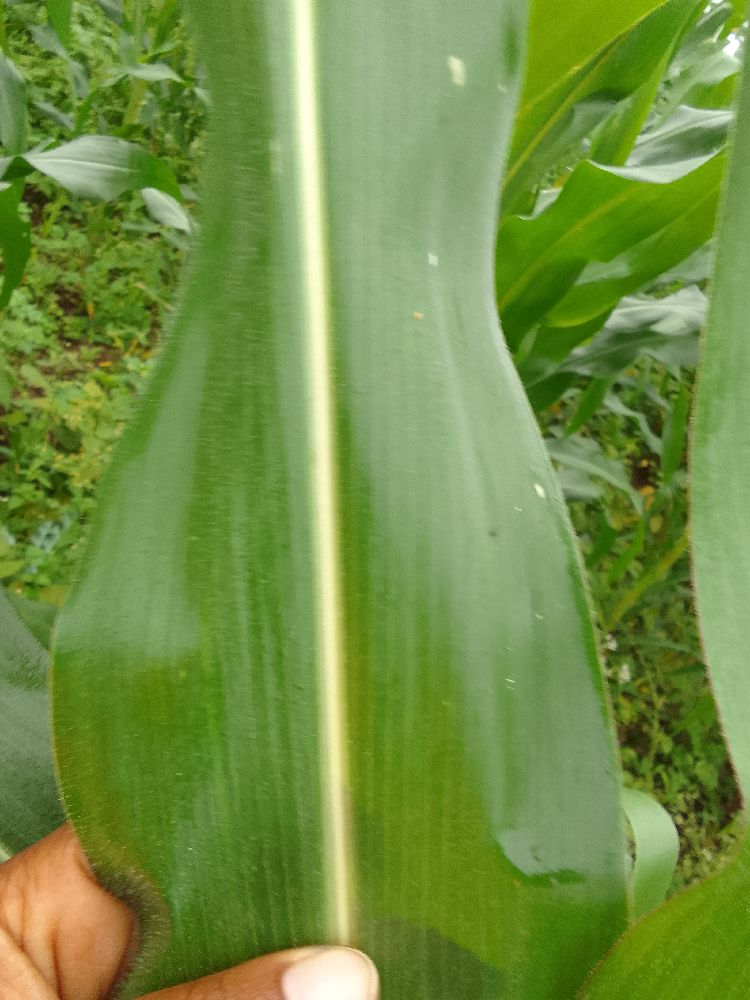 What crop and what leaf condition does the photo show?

maize, healthy
